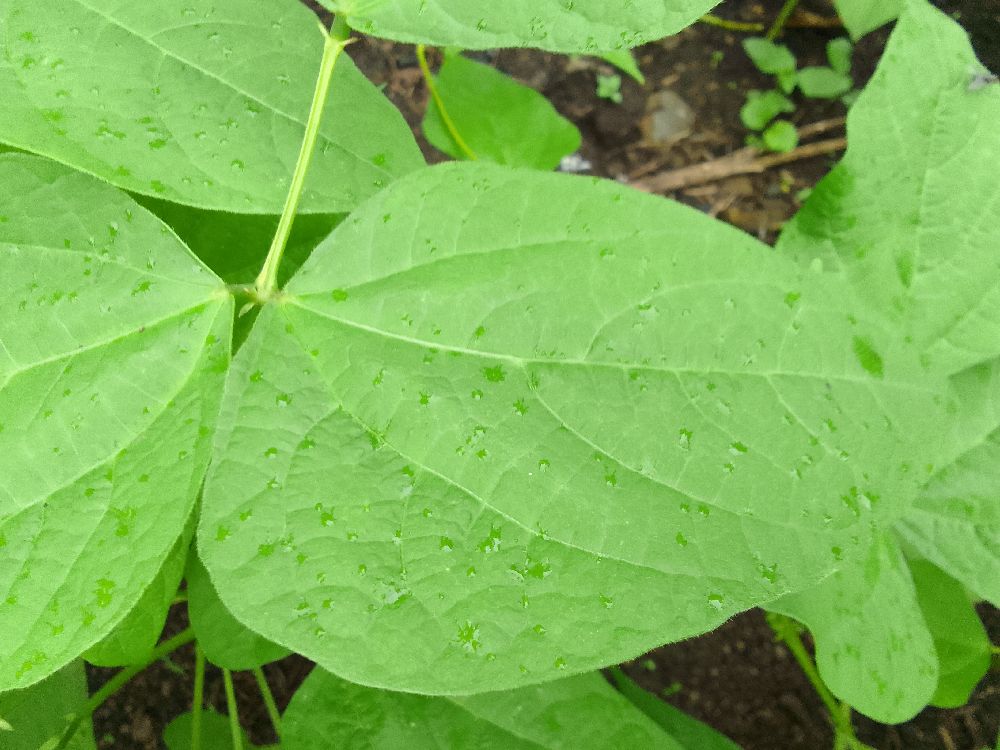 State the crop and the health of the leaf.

common bean, healthy
